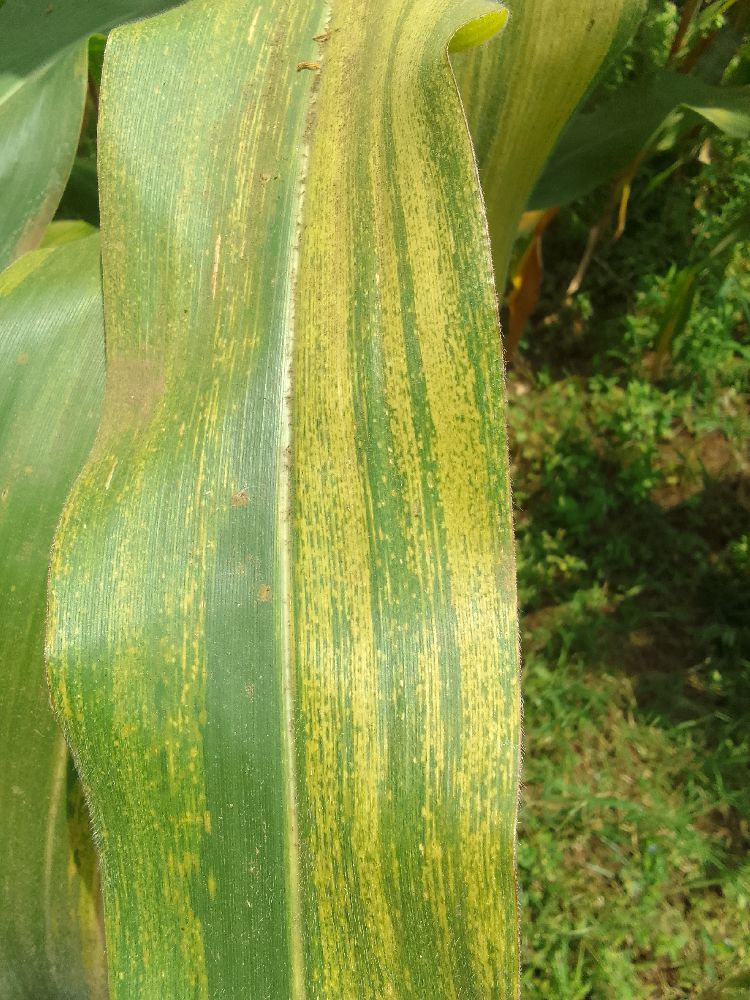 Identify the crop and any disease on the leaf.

maize, maize lethal necrosis
